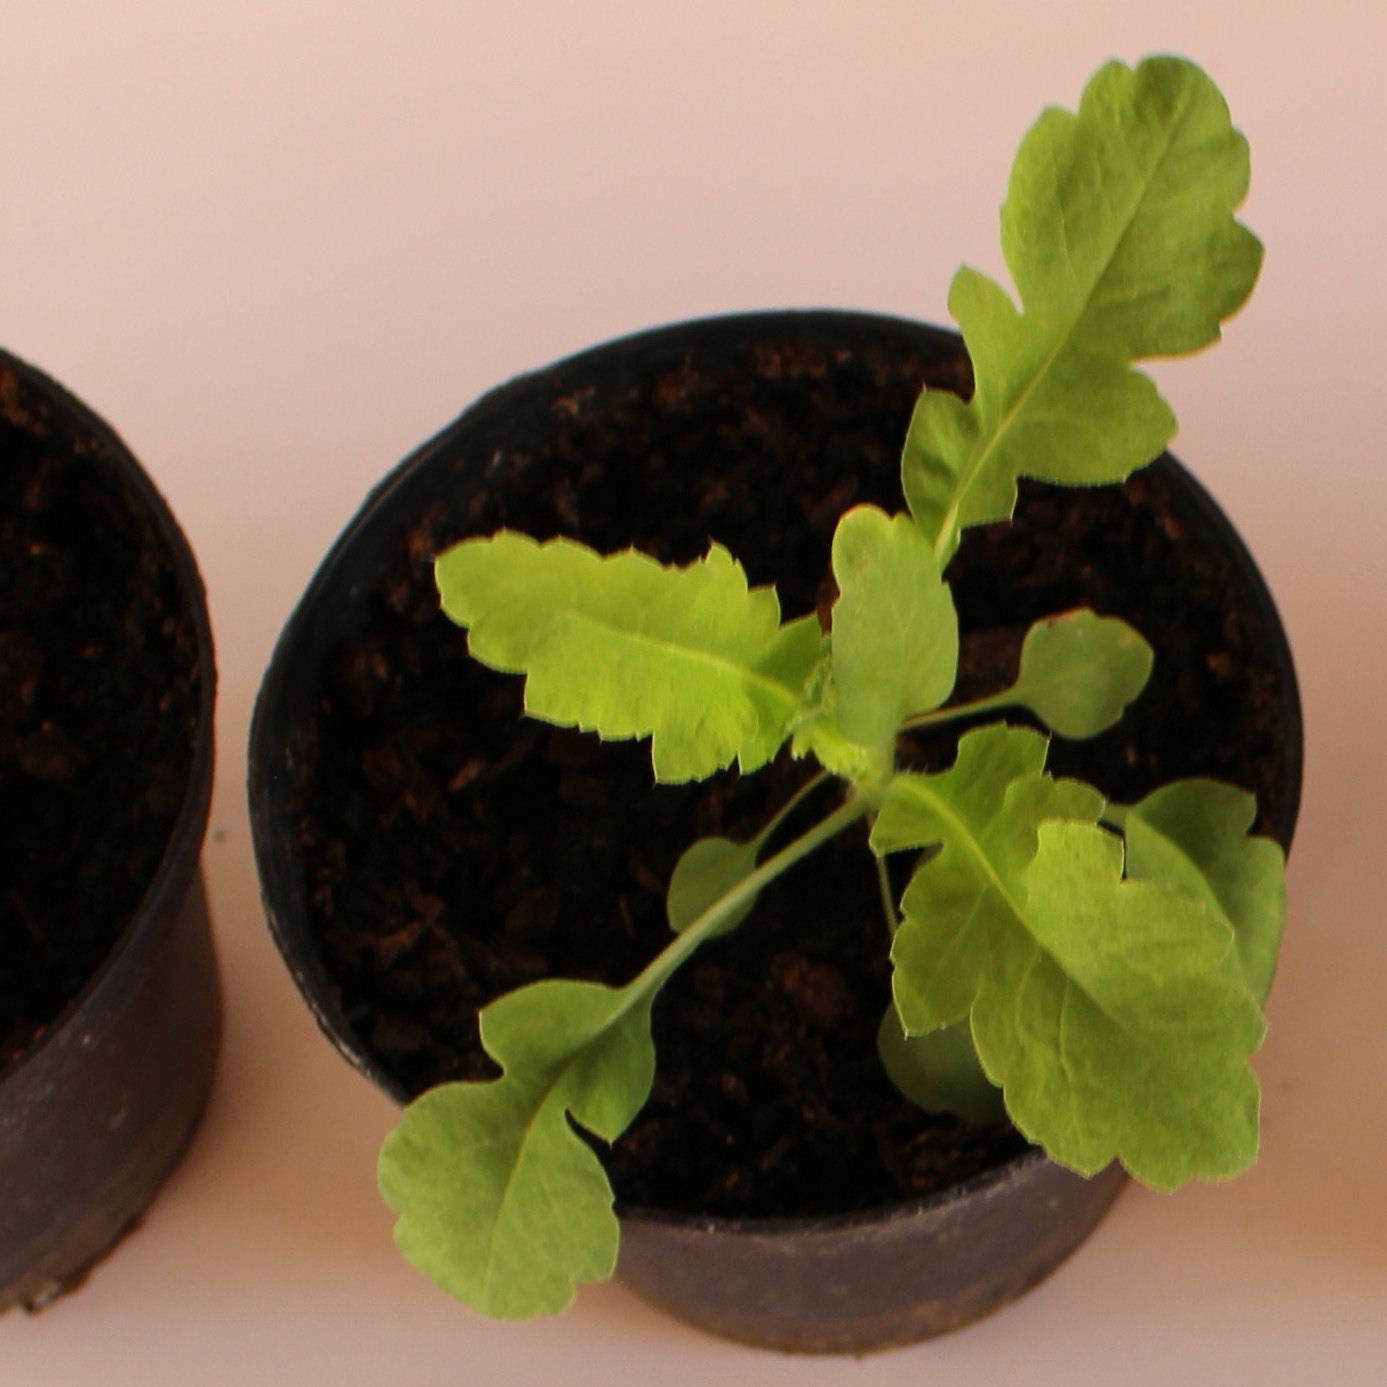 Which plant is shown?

Papaver rhoeas
